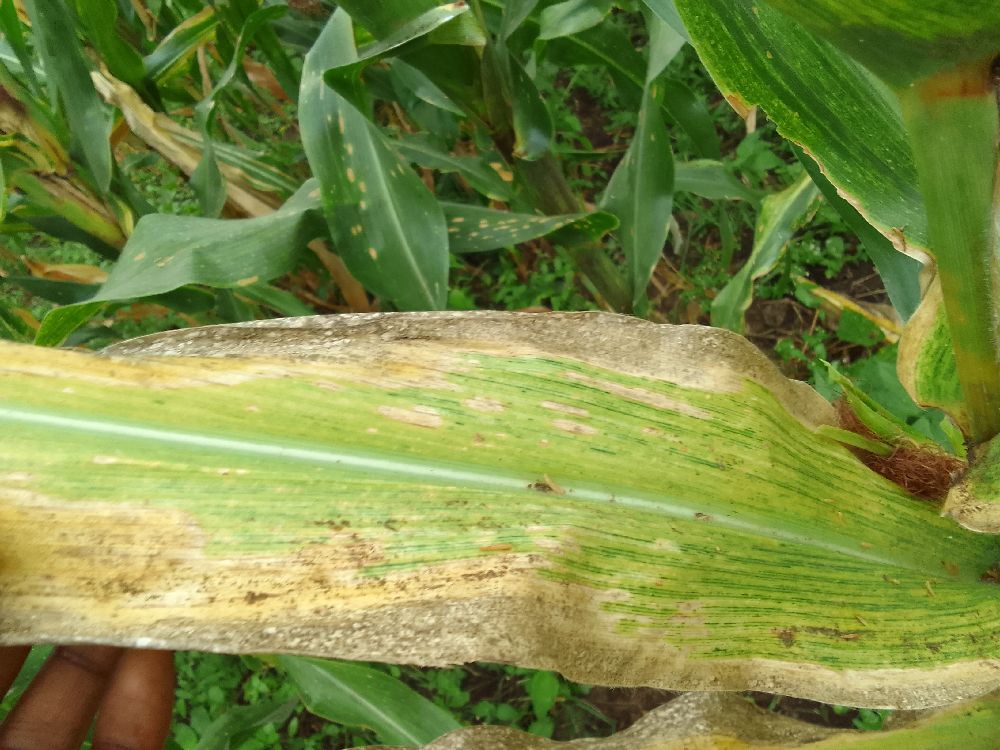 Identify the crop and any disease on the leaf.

maize, maize lethal necrosis
